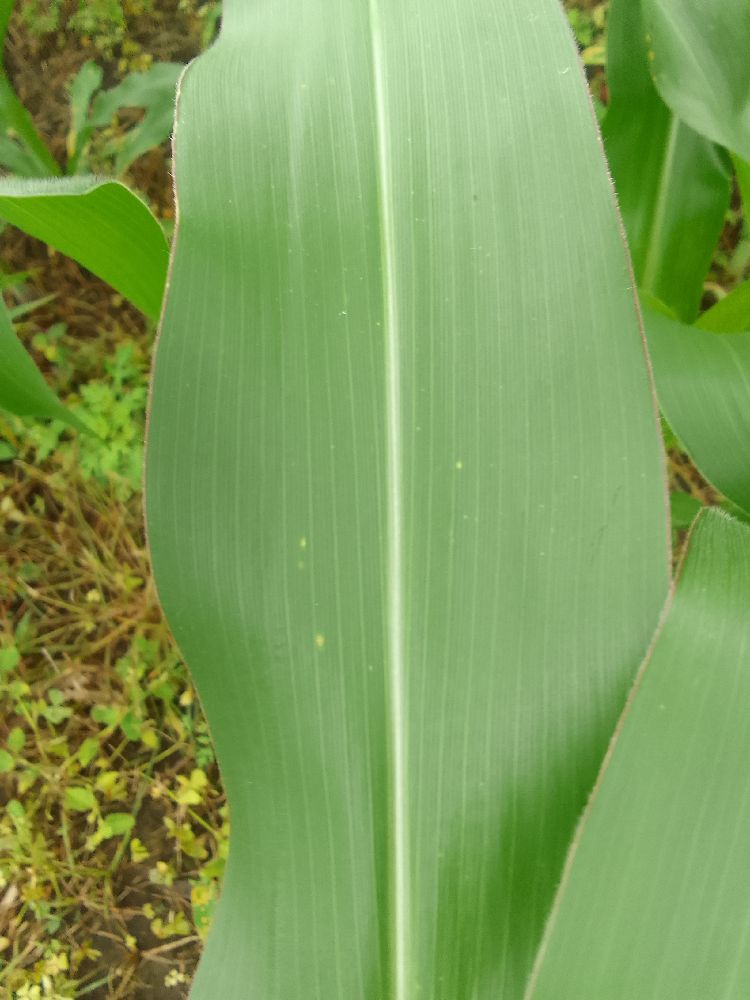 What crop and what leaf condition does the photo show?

maize, healthy
